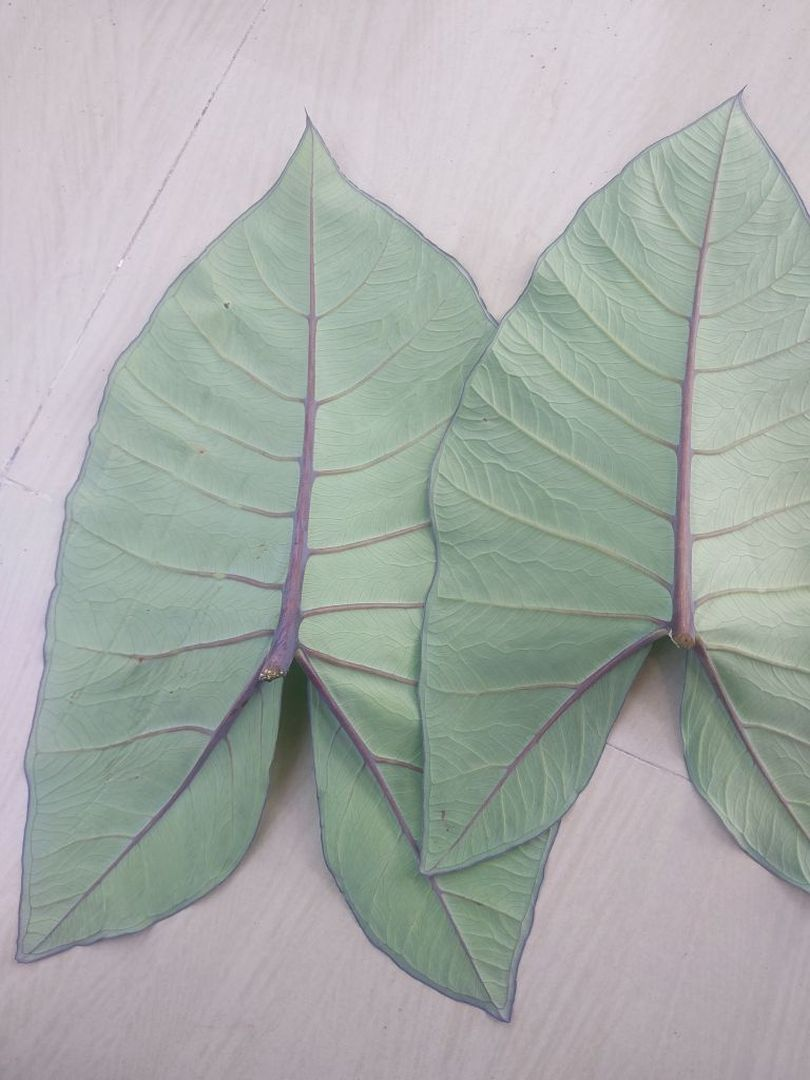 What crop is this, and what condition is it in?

taro, healthy
